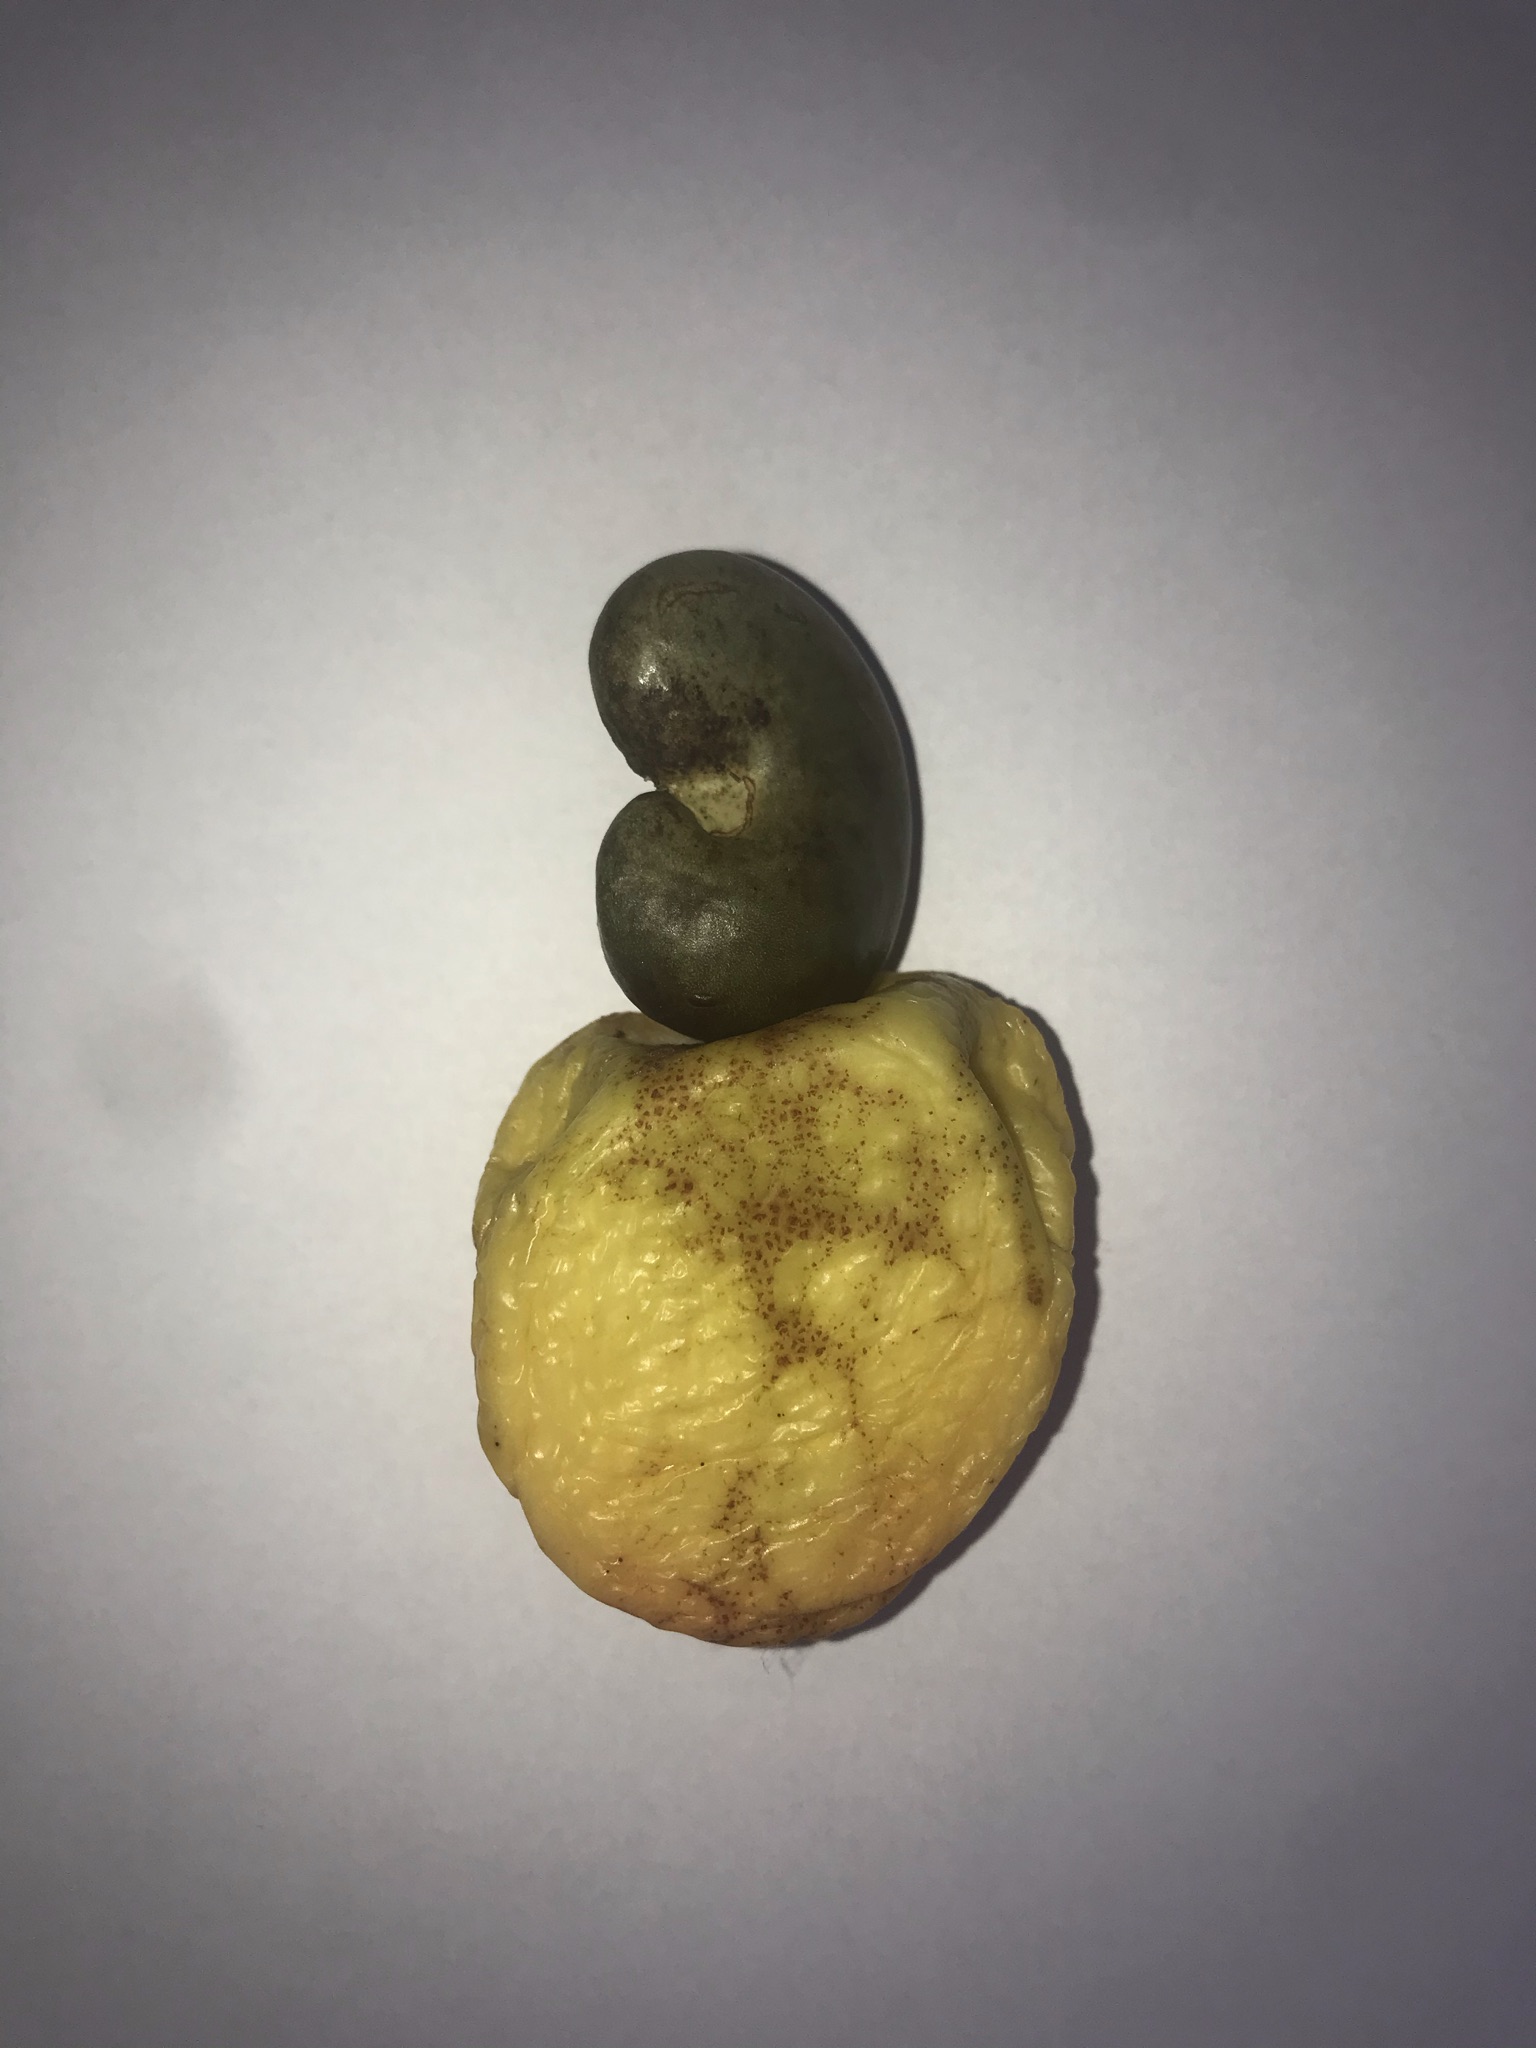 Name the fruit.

caju amarelo
